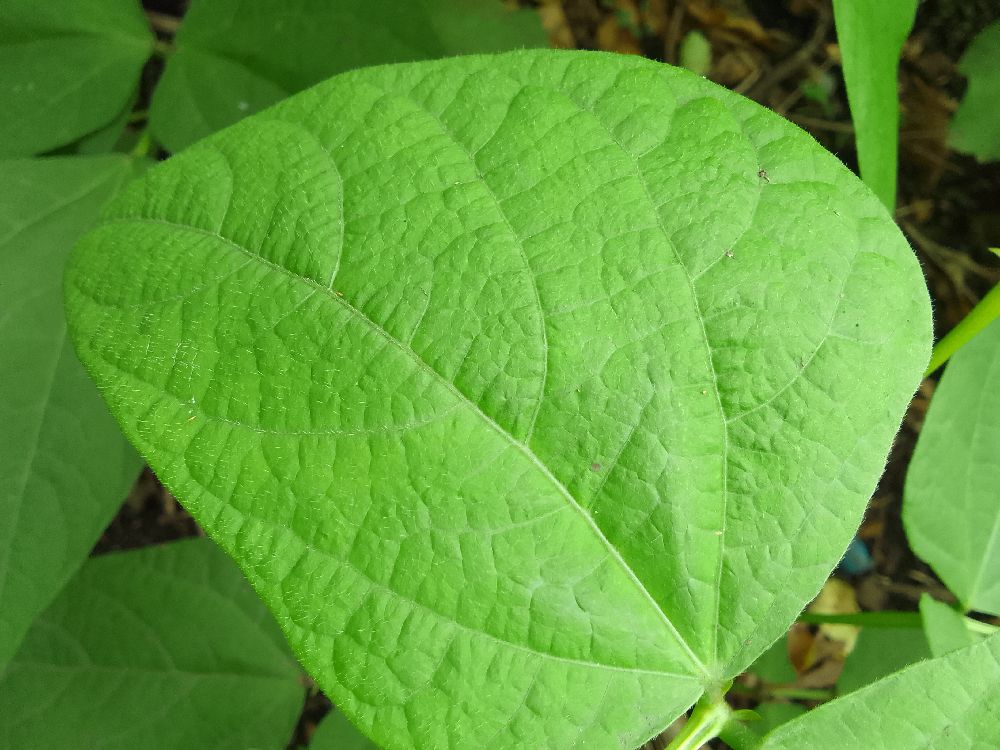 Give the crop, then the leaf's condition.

common bean, healthy
